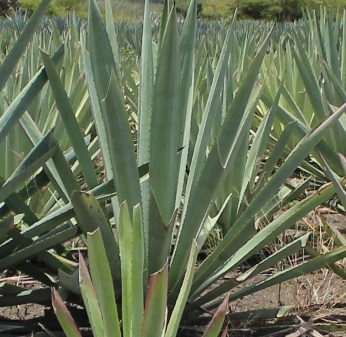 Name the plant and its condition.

agave, healthy
